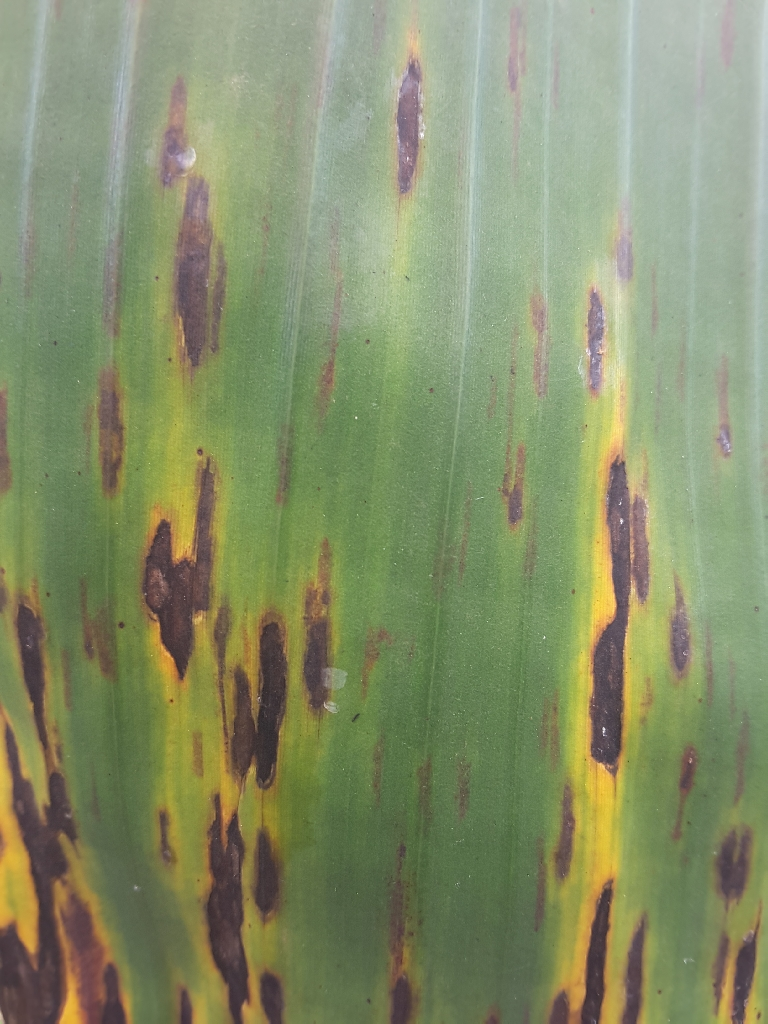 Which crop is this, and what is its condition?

banana, black sigatoka
